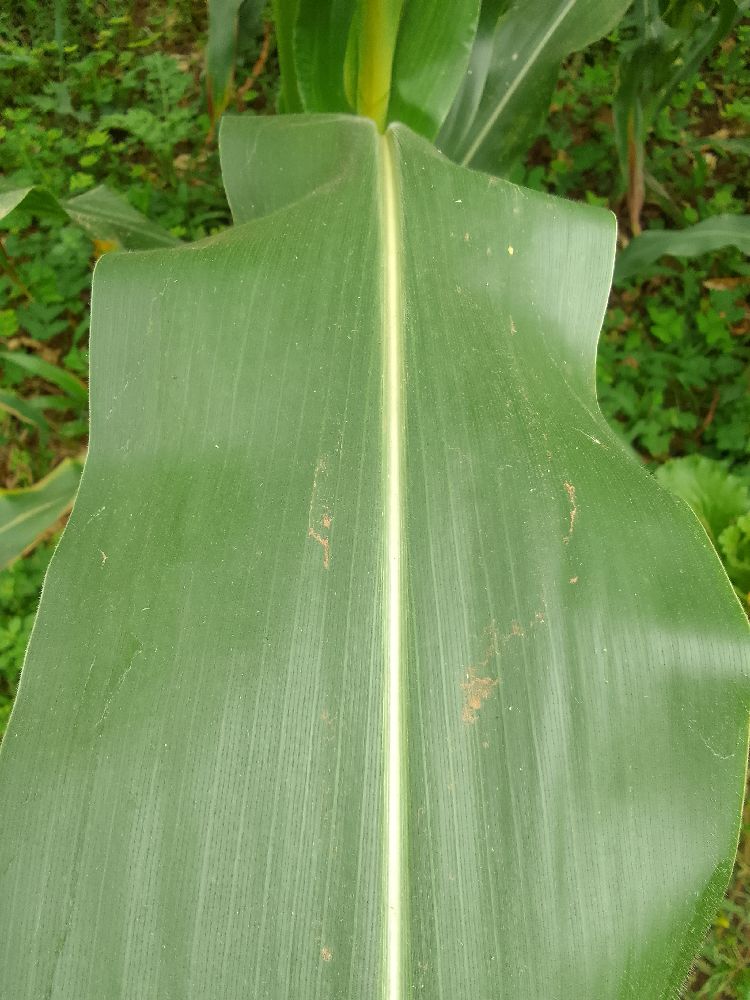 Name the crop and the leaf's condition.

maize, healthy
